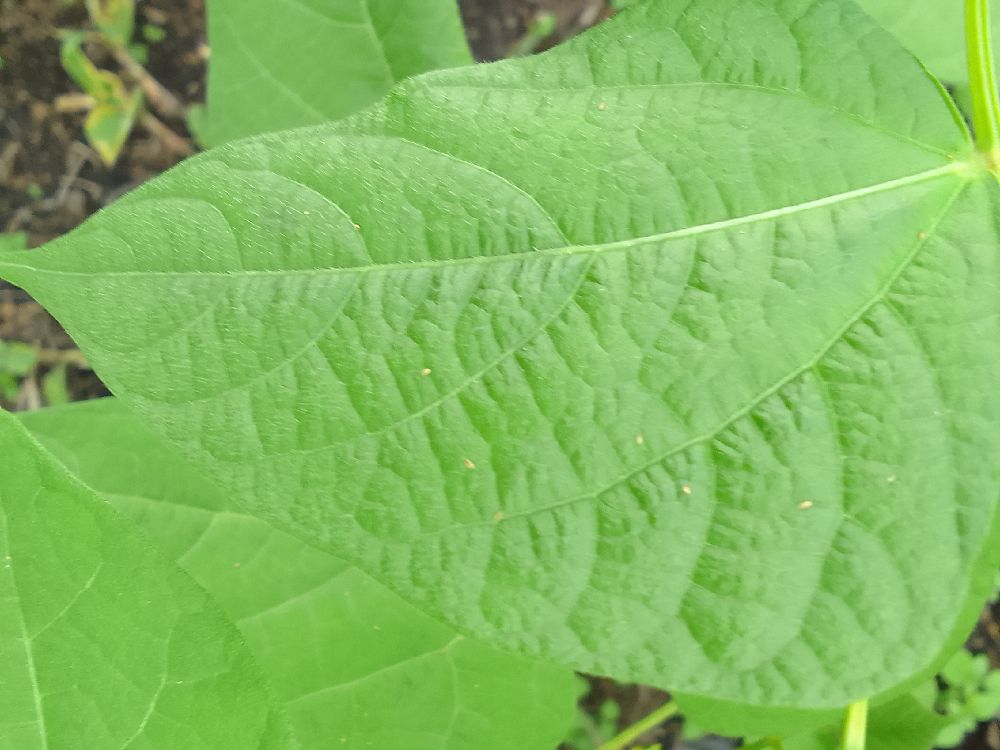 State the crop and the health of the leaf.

common bean, healthy
